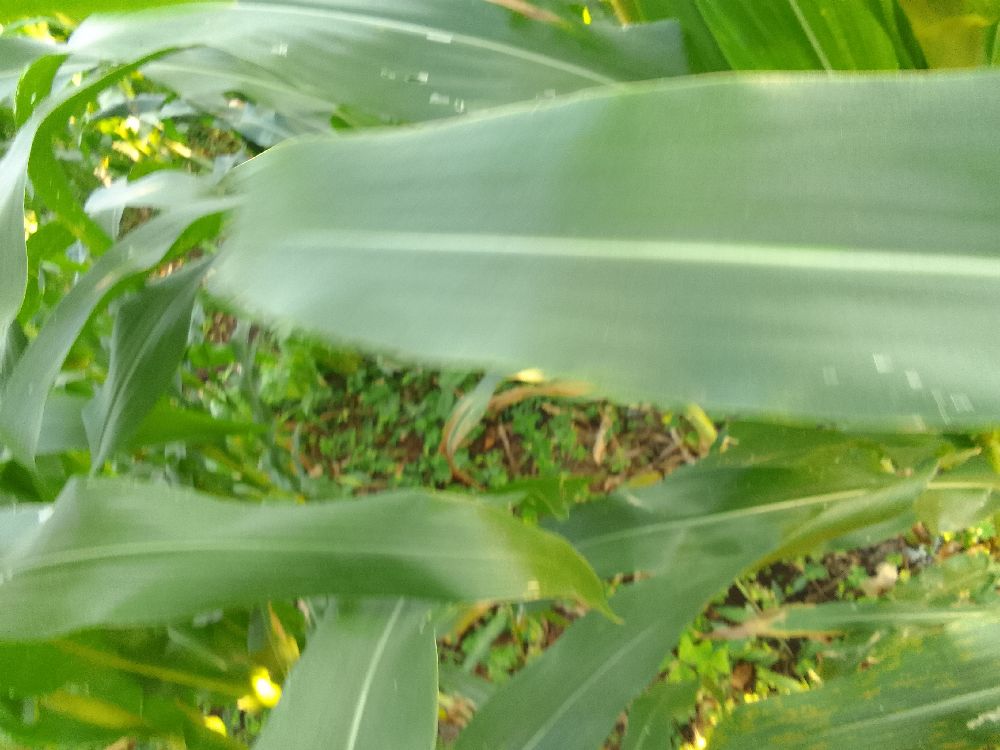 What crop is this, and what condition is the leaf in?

maize, healthy
